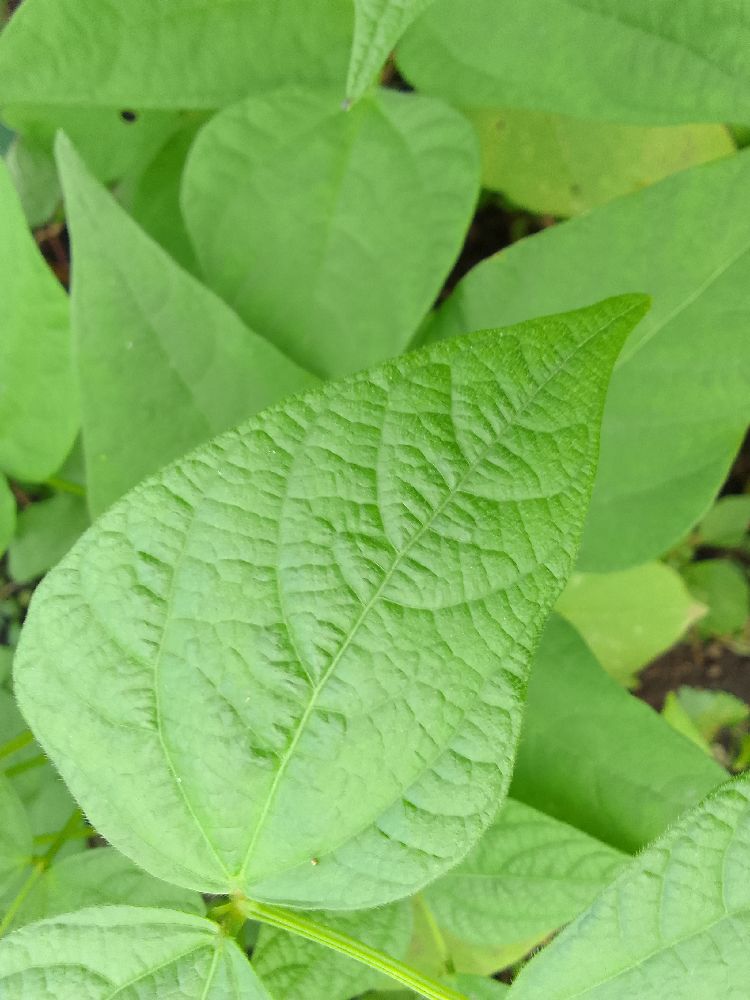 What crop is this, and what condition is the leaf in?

common bean, healthy
